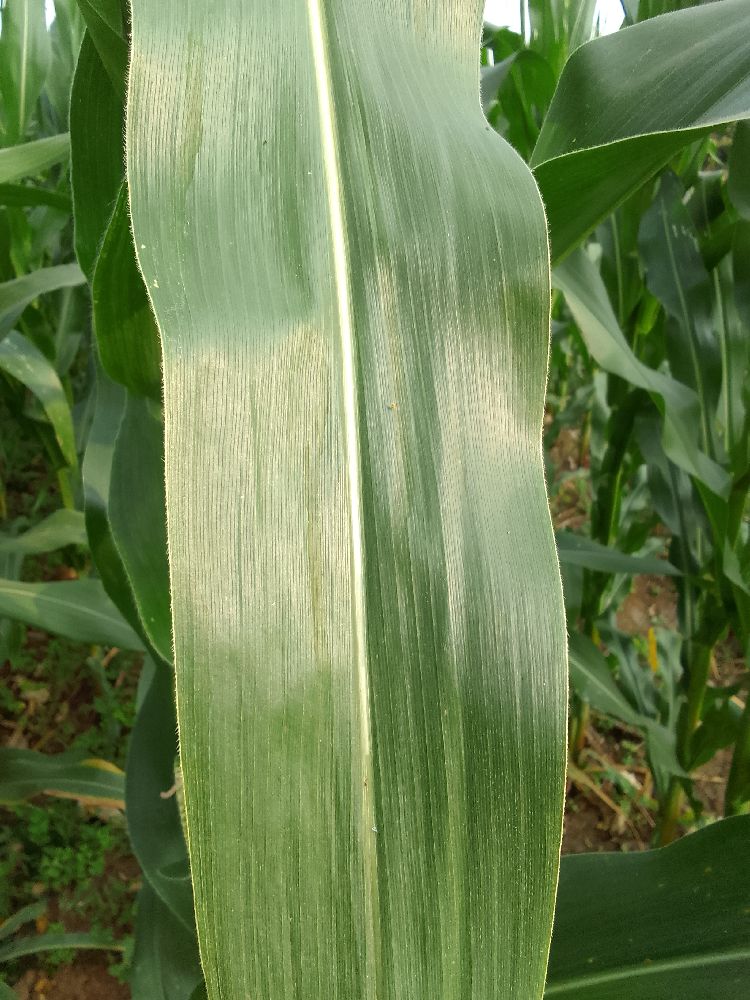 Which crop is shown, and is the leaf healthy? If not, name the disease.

maize, healthy
